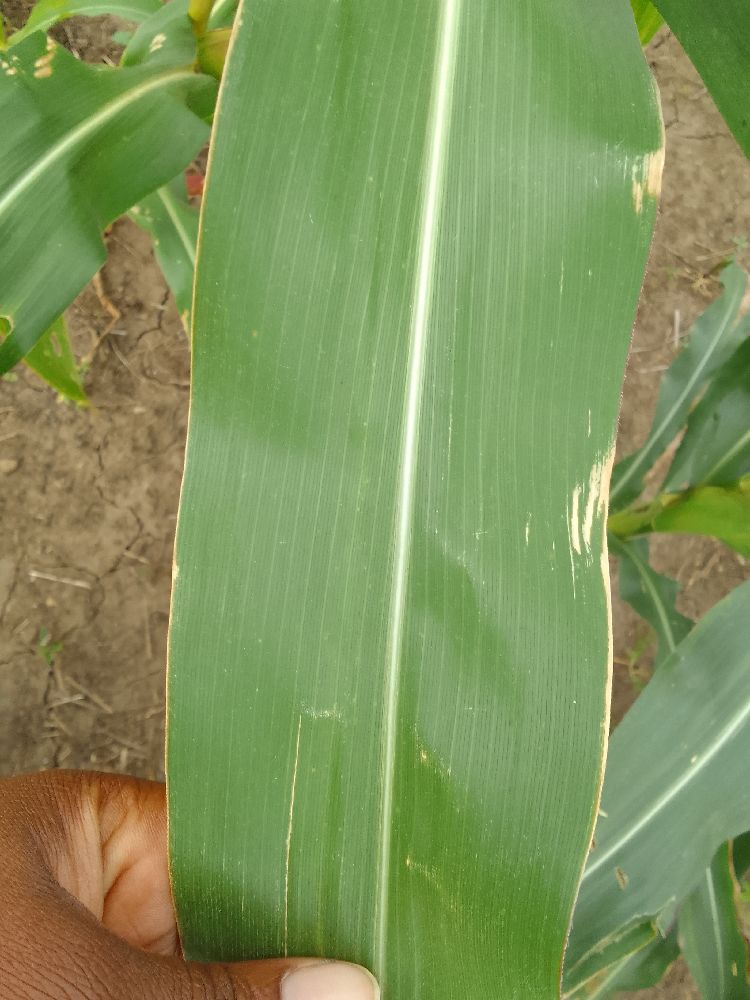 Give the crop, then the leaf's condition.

maize, healthy
